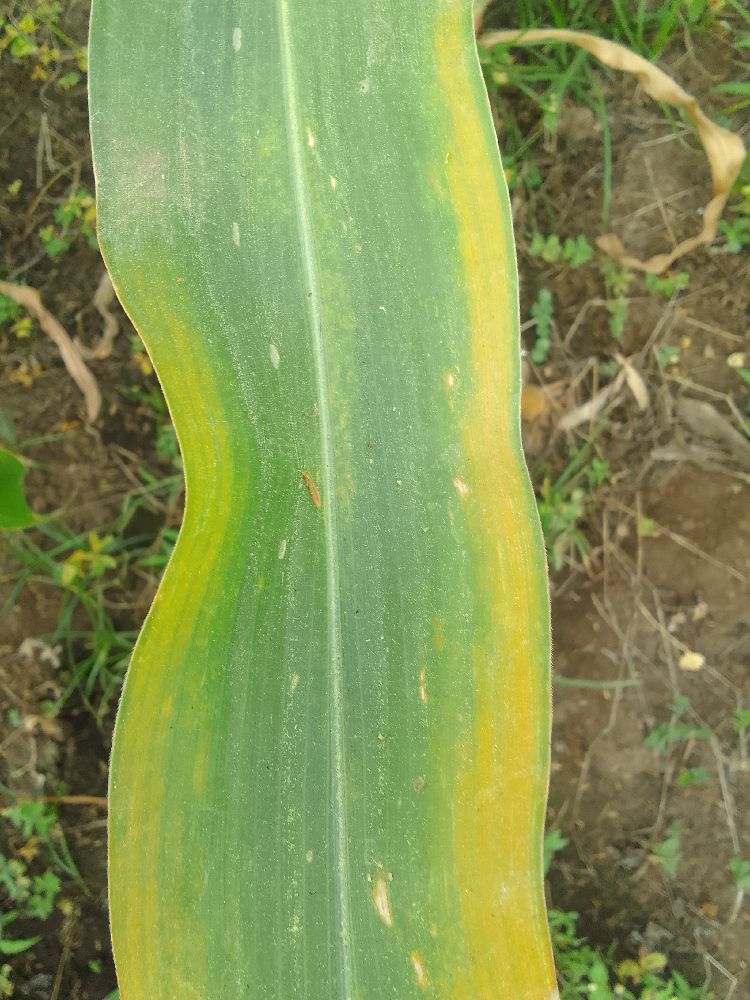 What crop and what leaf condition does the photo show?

maize, maize lethal necrosis
